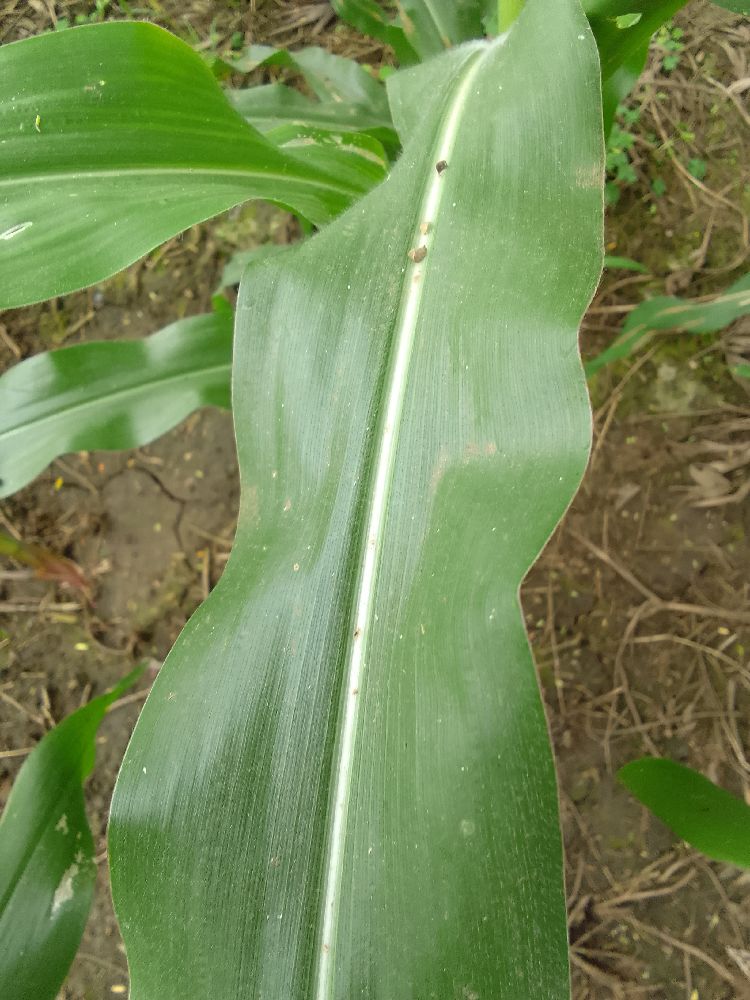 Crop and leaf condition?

maize, healthy
